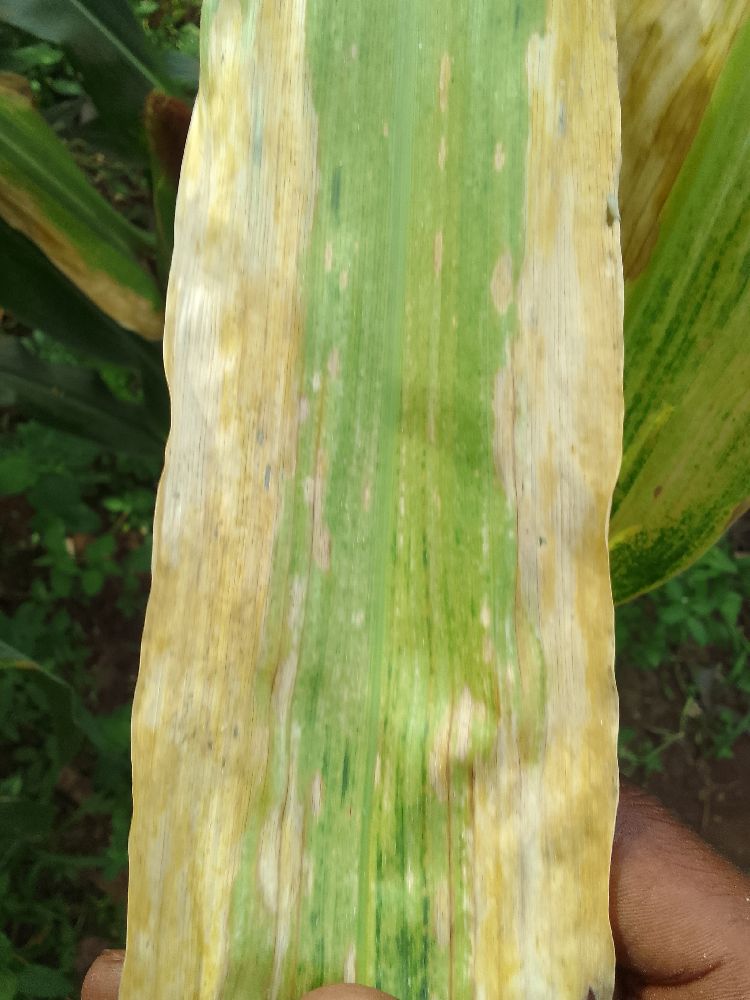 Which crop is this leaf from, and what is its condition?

maize, maize lethal necrosis
